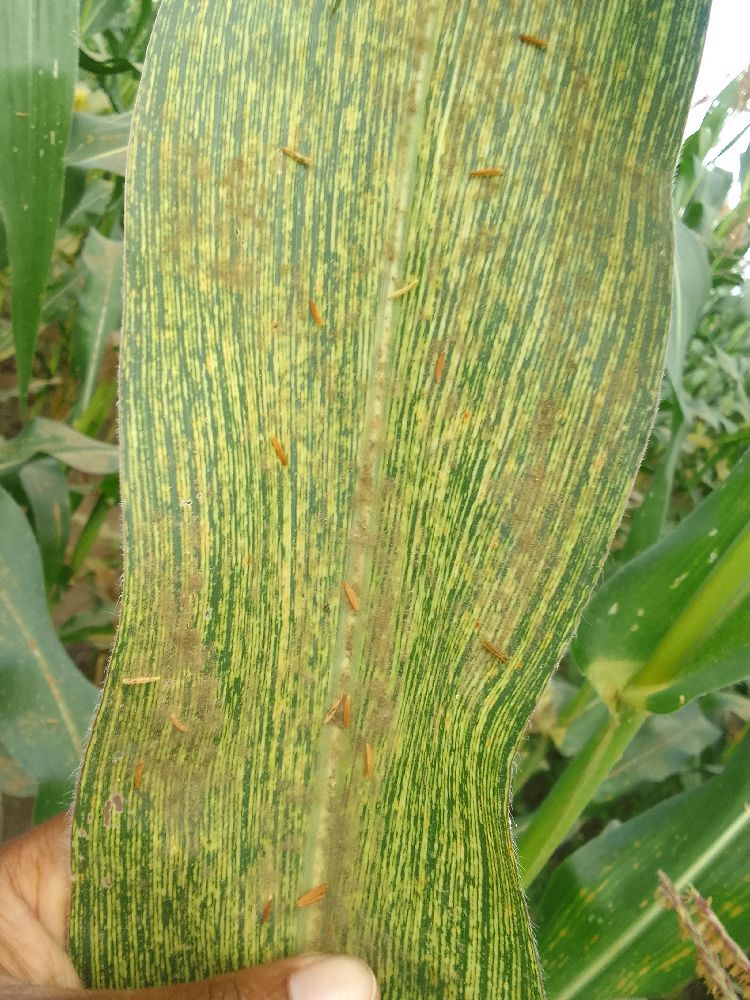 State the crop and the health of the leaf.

maize, maize streak virus
